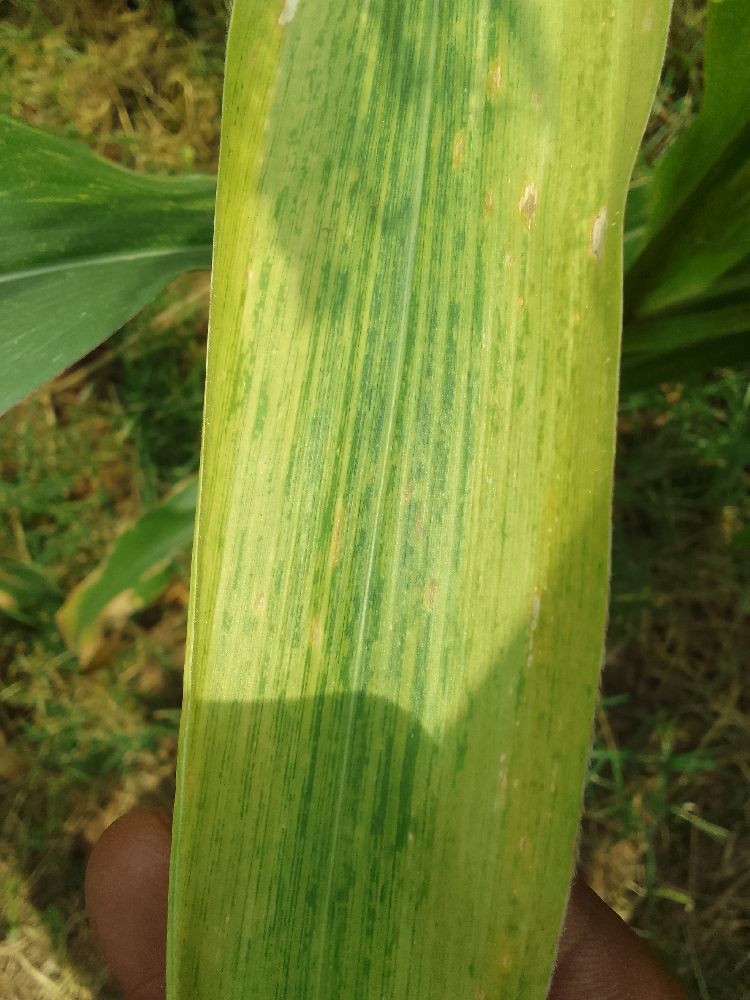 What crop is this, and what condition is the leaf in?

maize, maize lethal necrosis
